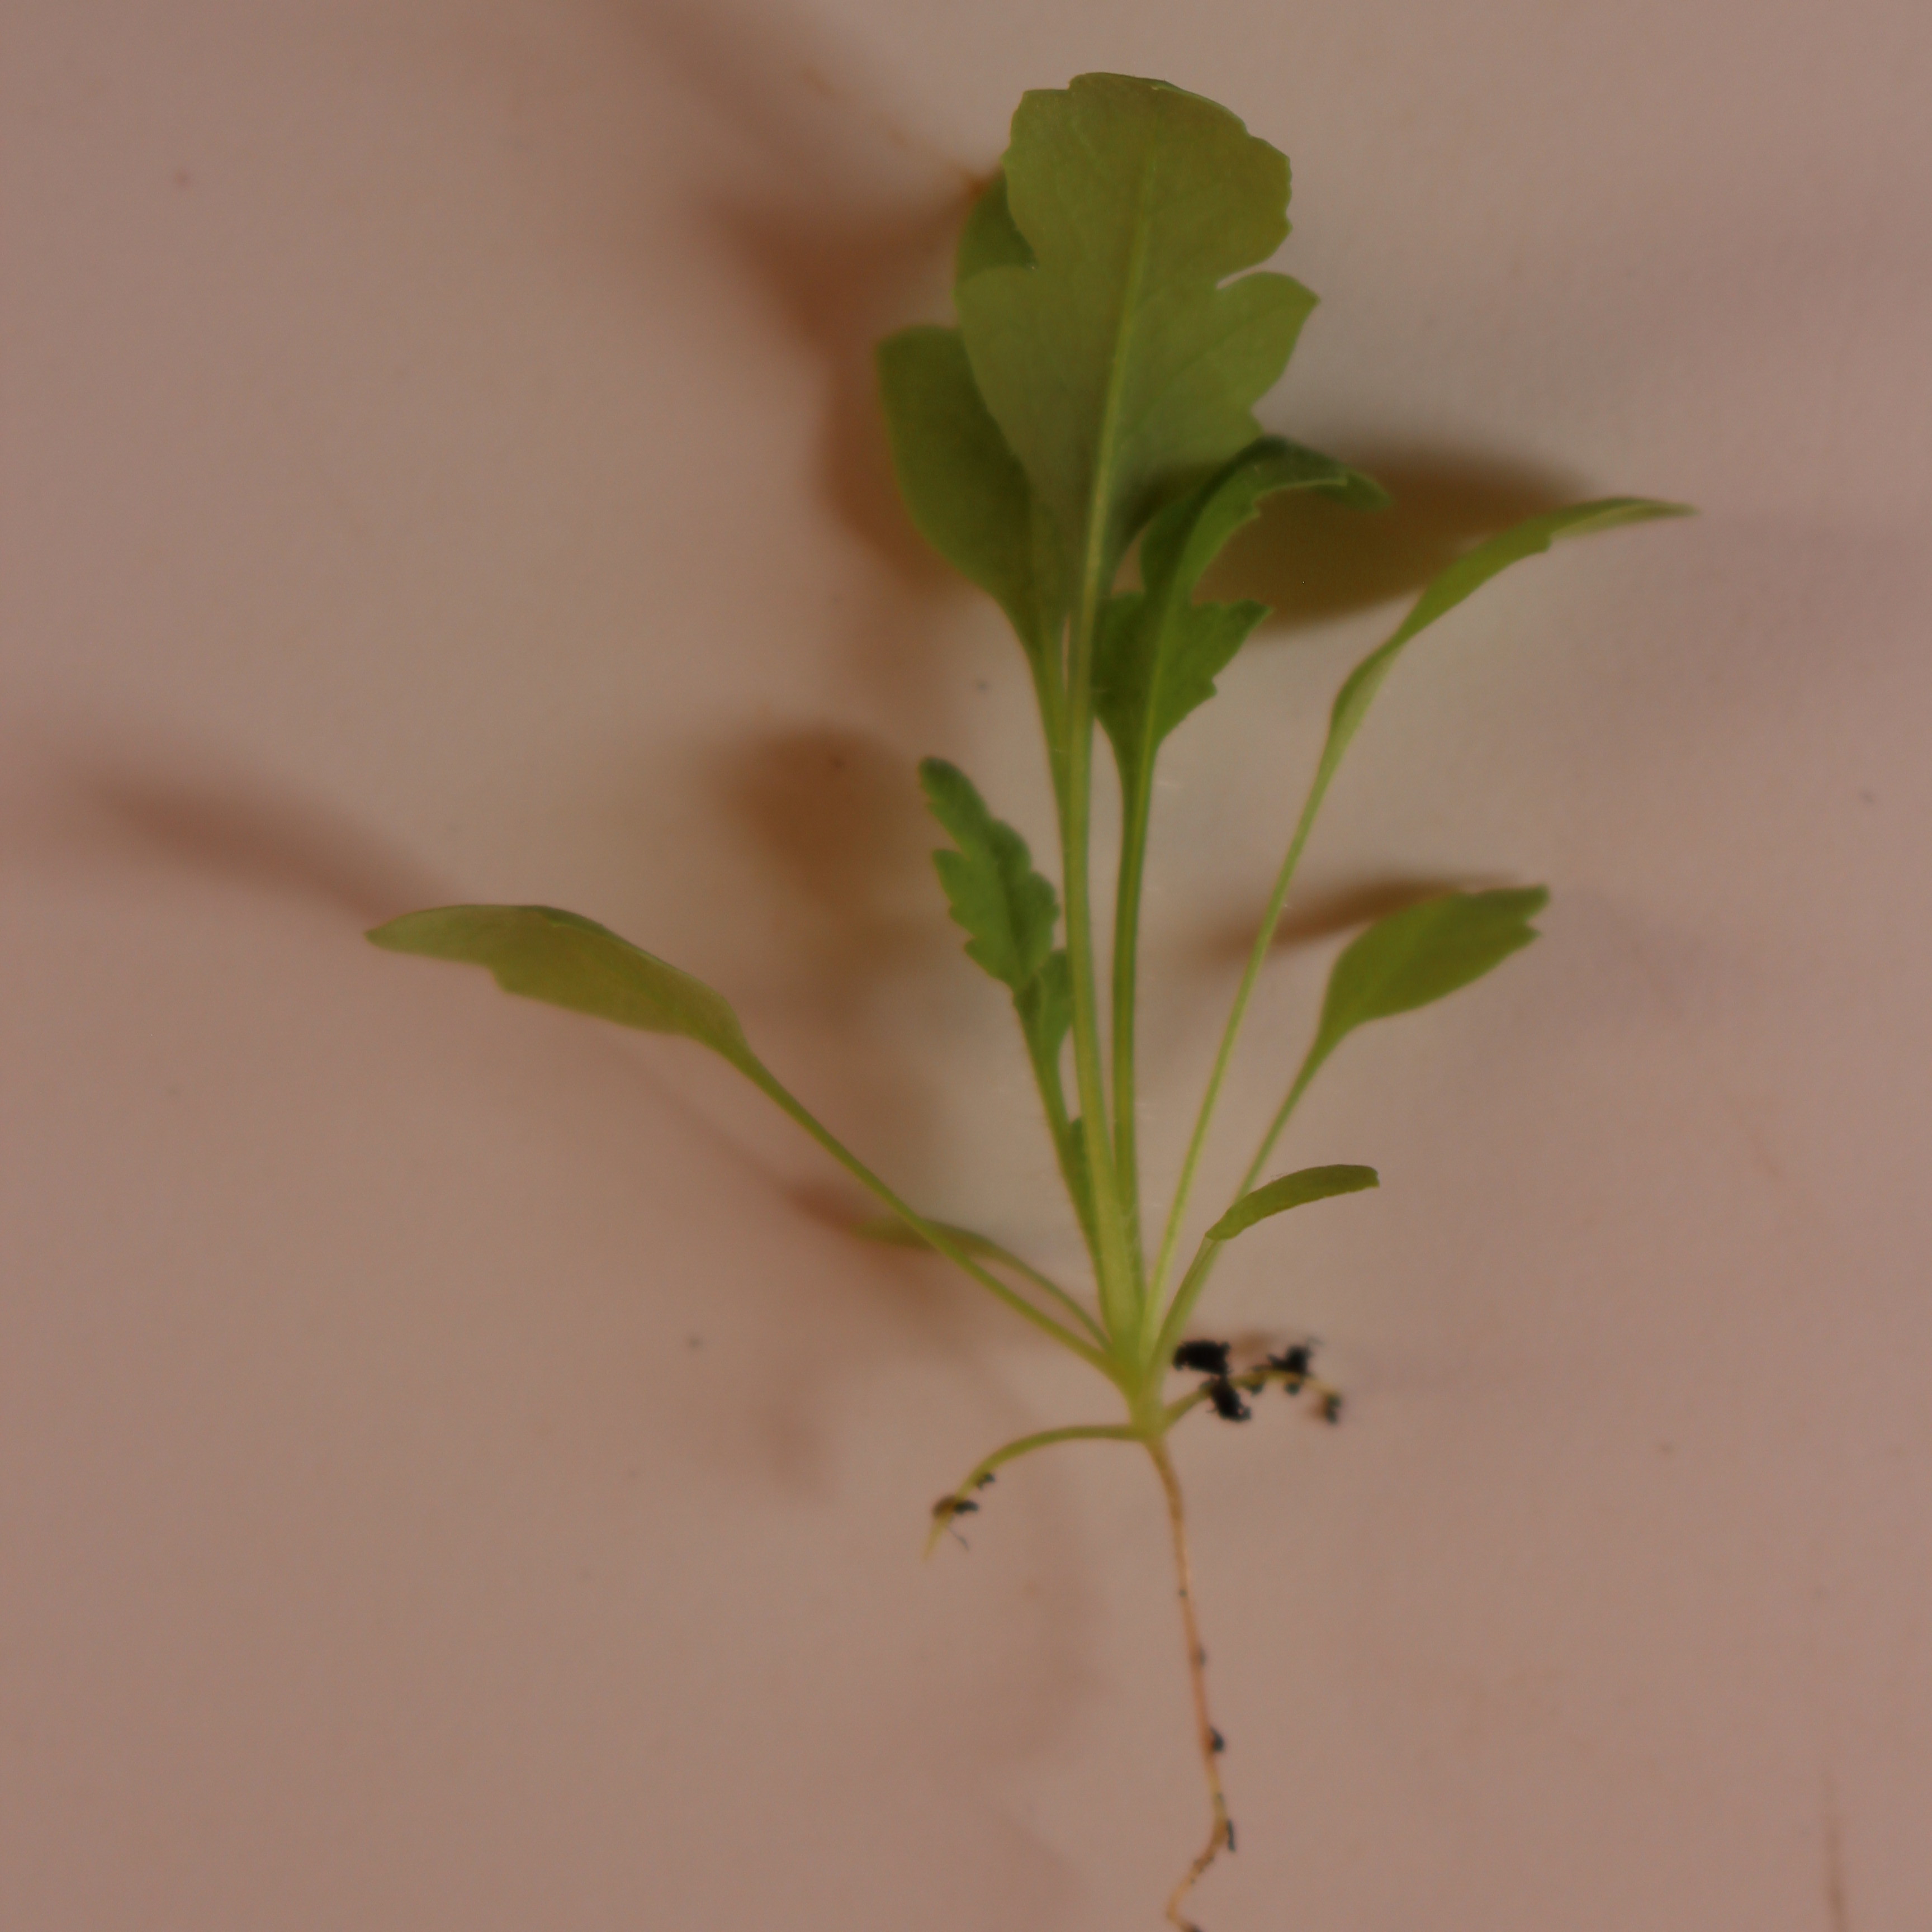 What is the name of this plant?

Papaver rhoeas
